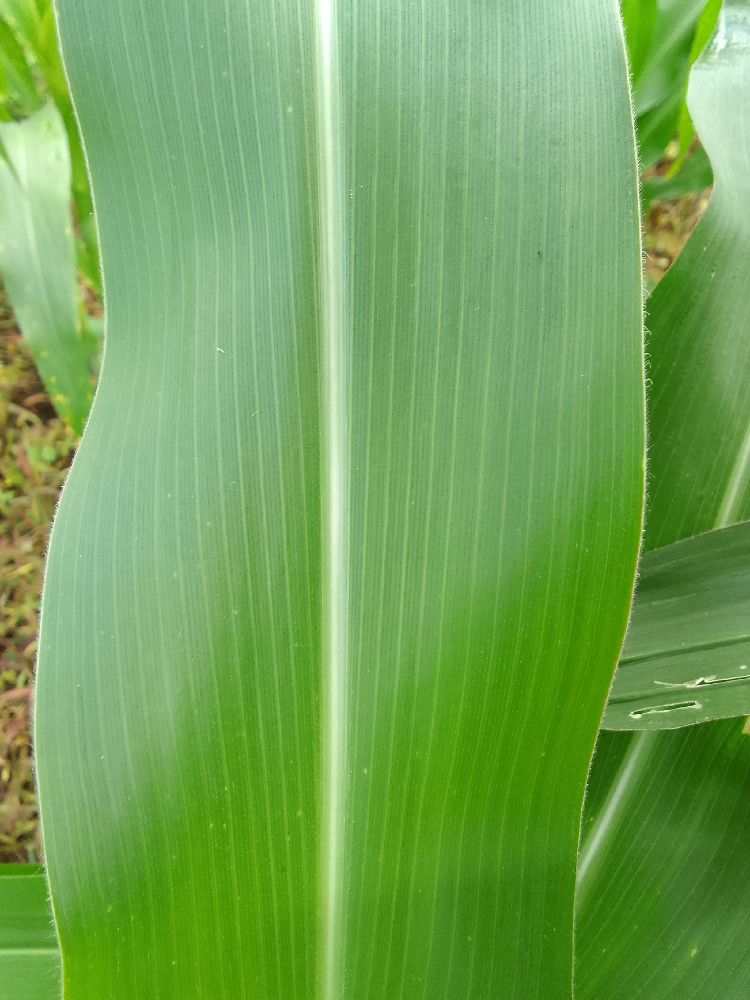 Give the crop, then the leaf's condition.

maize, healthy
